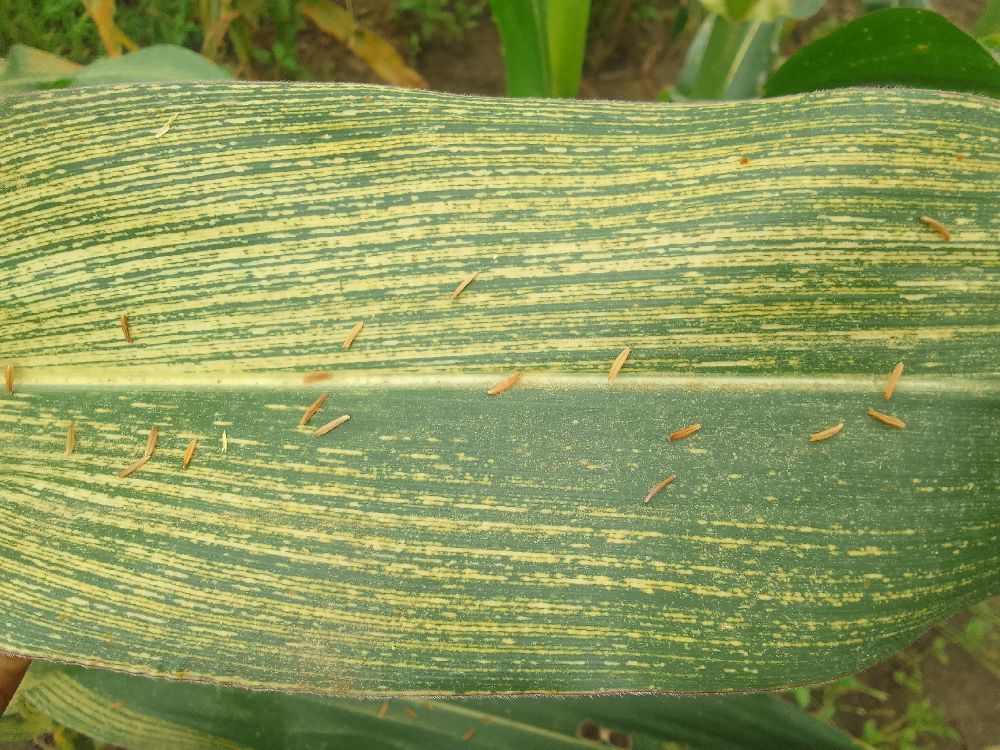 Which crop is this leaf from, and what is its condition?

maize, maize streak virus
